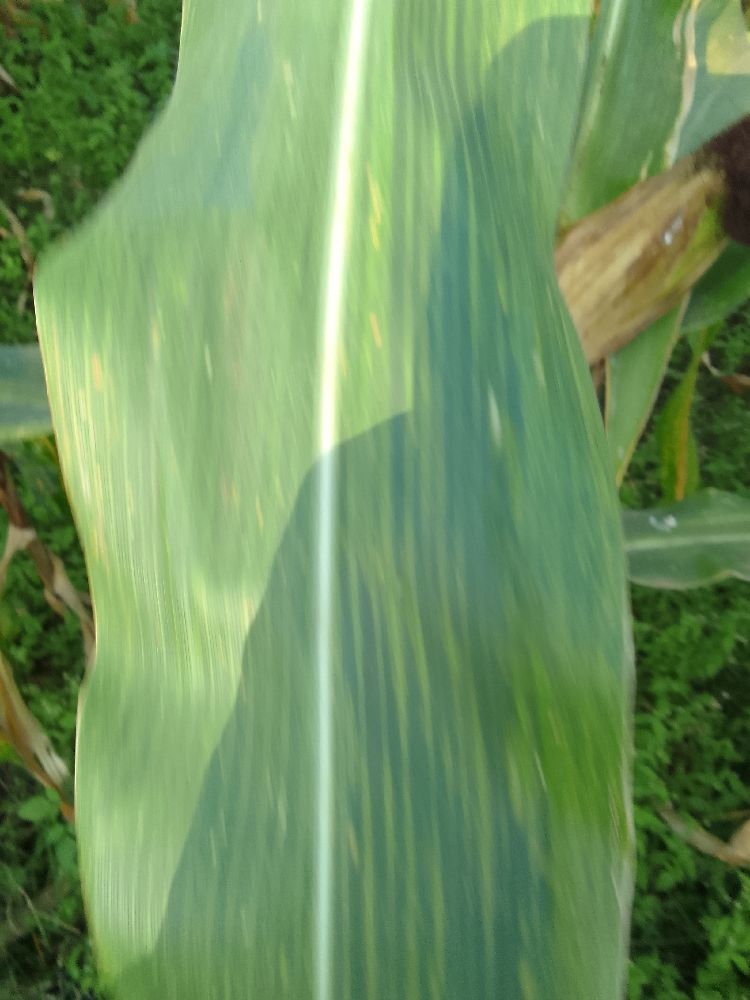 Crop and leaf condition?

maize, maize lethal necrosis
